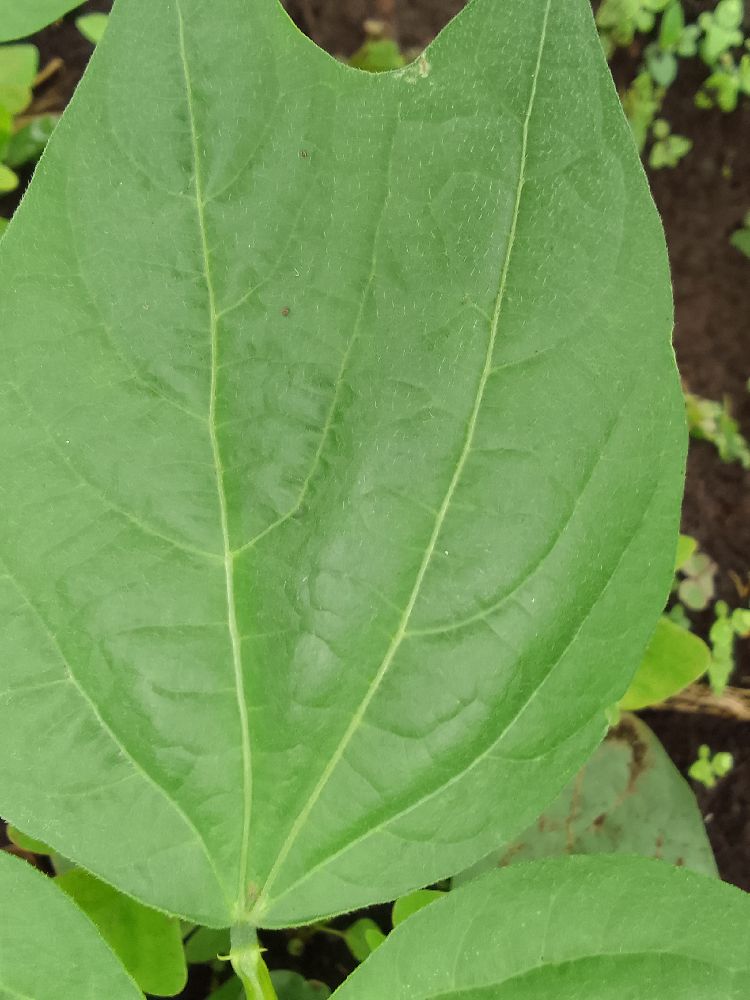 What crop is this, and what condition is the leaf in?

common bean, healthy
